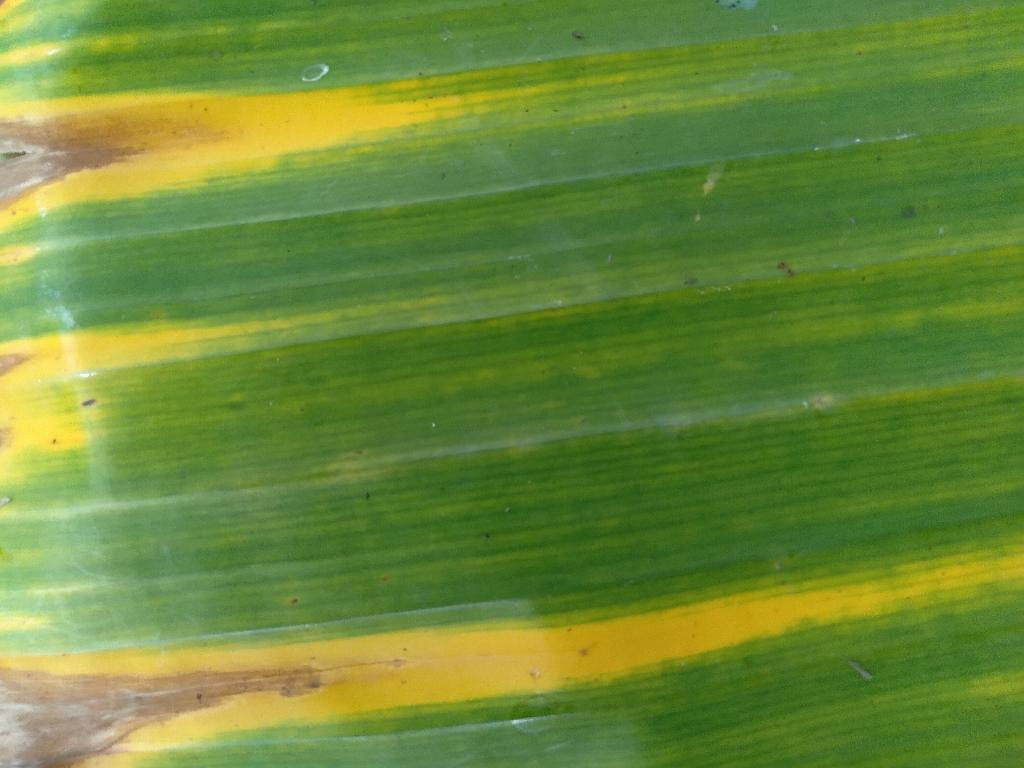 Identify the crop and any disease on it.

banana, fusarium wilt race 1
